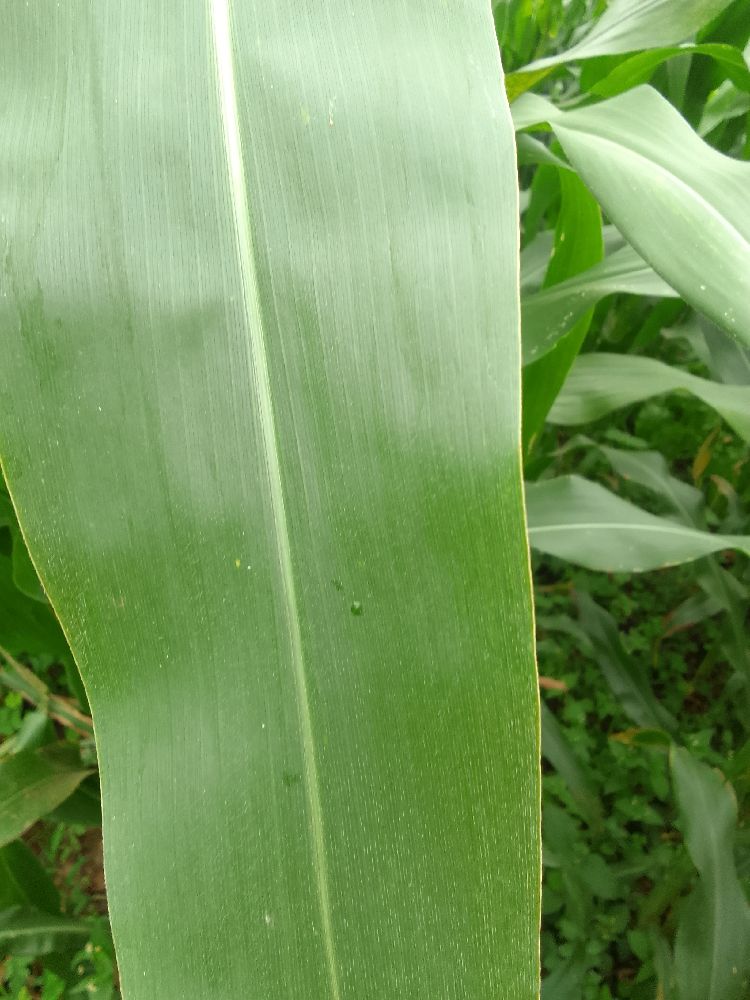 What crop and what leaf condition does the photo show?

maize, healthy
